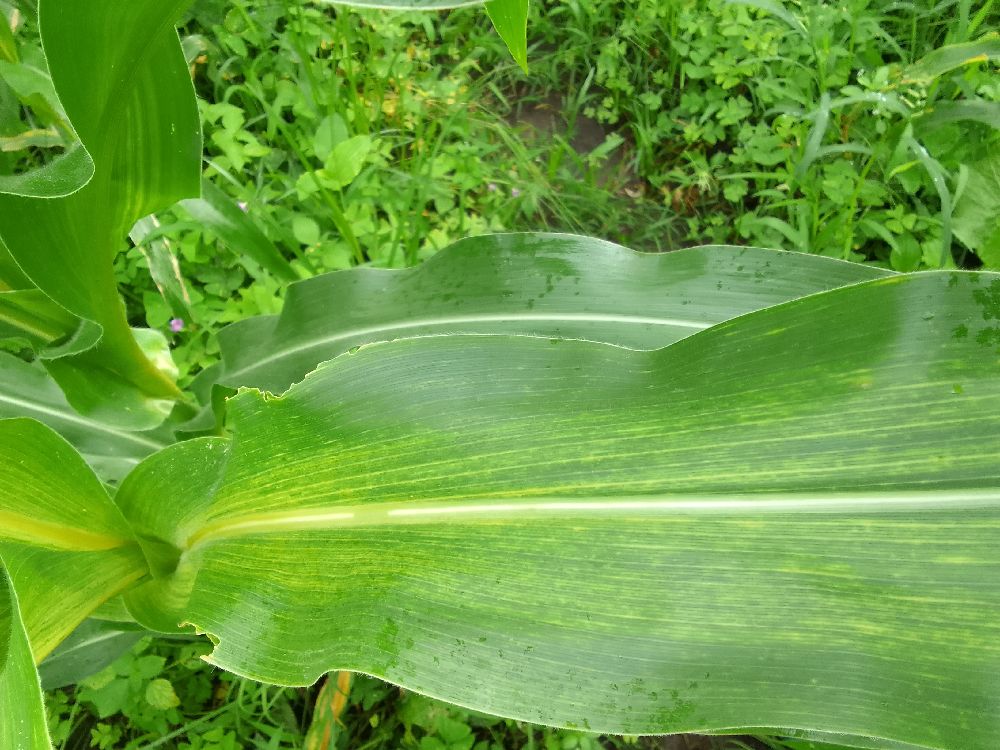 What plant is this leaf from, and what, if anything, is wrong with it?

maize, maize lethal necrosis
